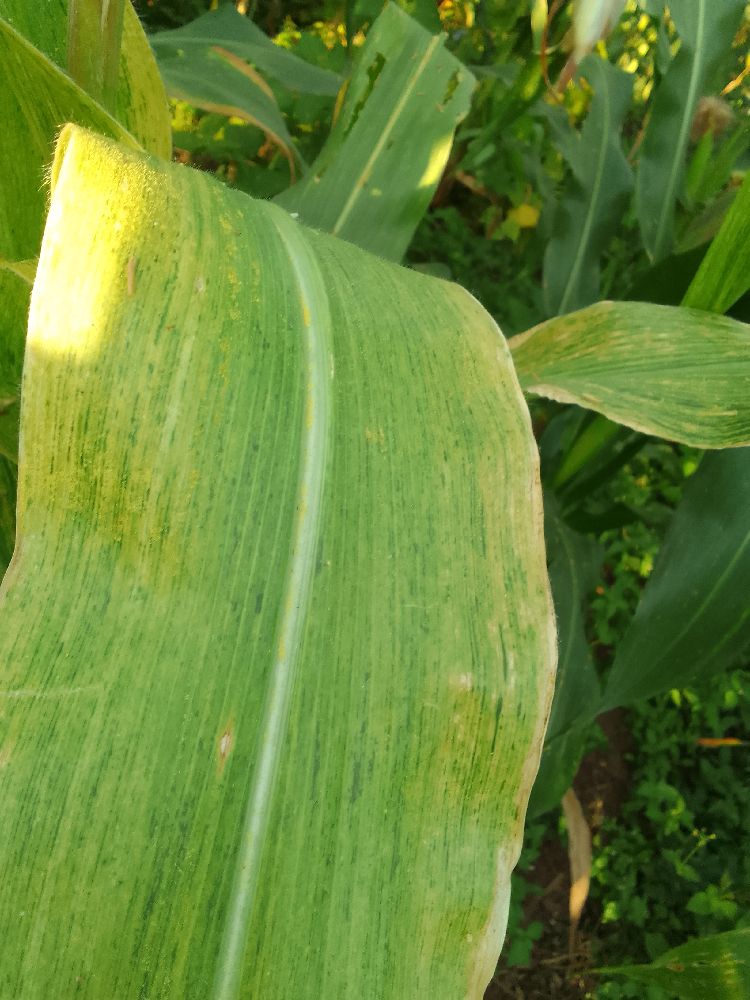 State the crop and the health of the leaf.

maize, maize lethal necrosis
